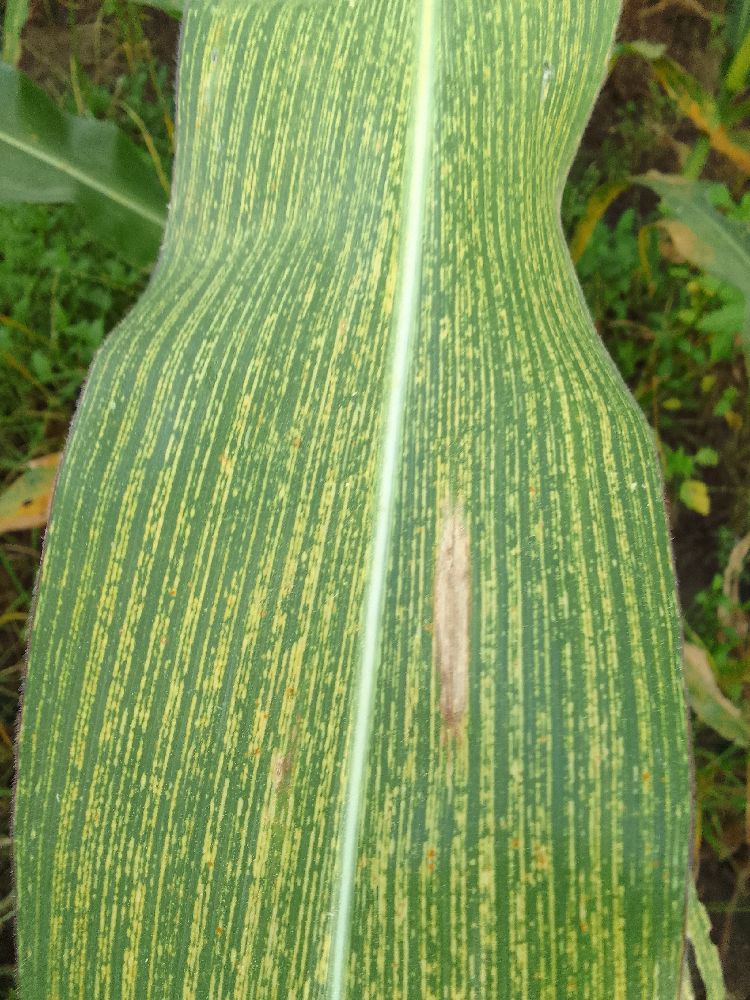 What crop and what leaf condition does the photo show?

maize, maize streak virus
